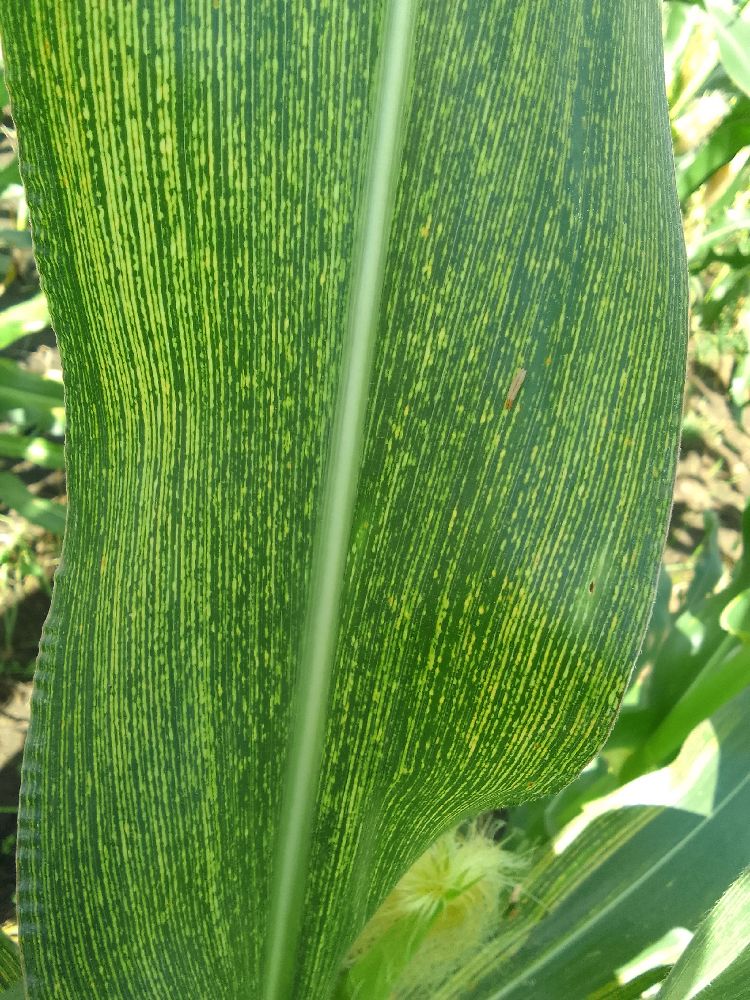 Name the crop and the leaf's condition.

maize, maize streak virus
